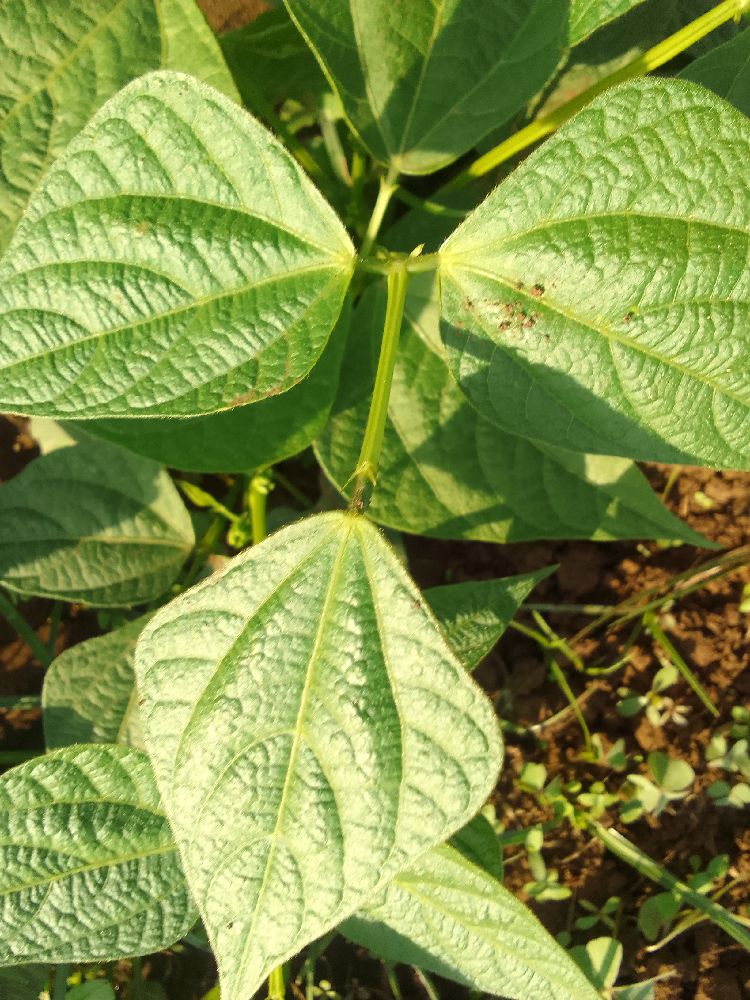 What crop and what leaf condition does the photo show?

common bean, healthy
